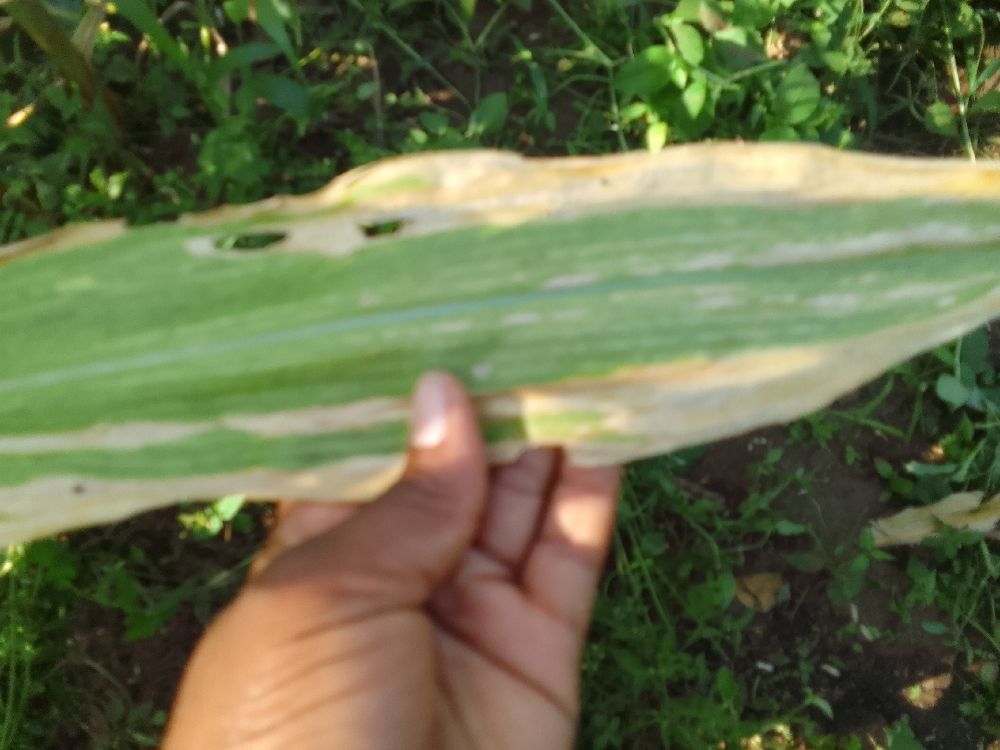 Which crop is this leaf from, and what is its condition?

maize, maize lethal necrosis
